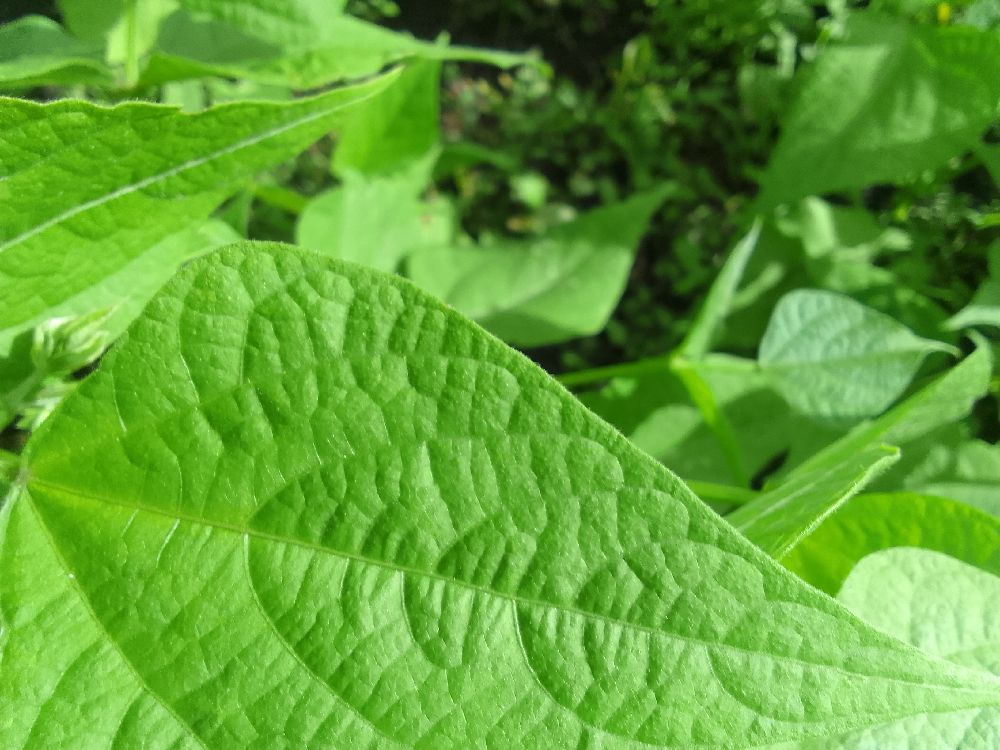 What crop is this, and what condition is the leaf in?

common bean, healthy
